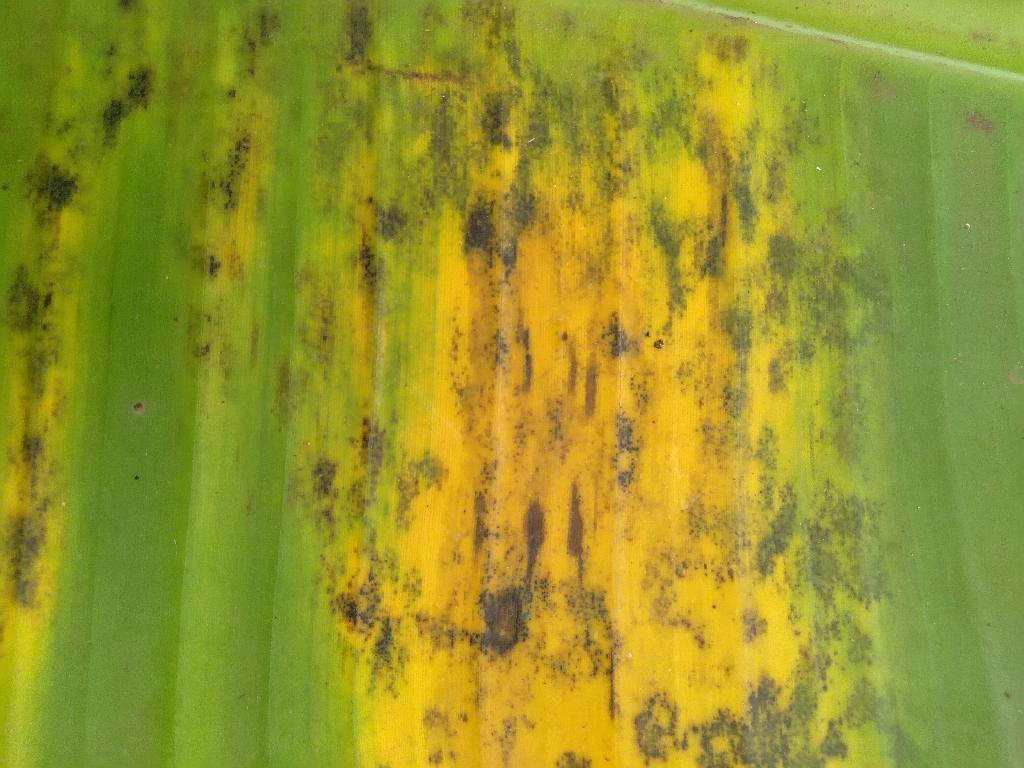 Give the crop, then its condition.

banana, black sigatoka
